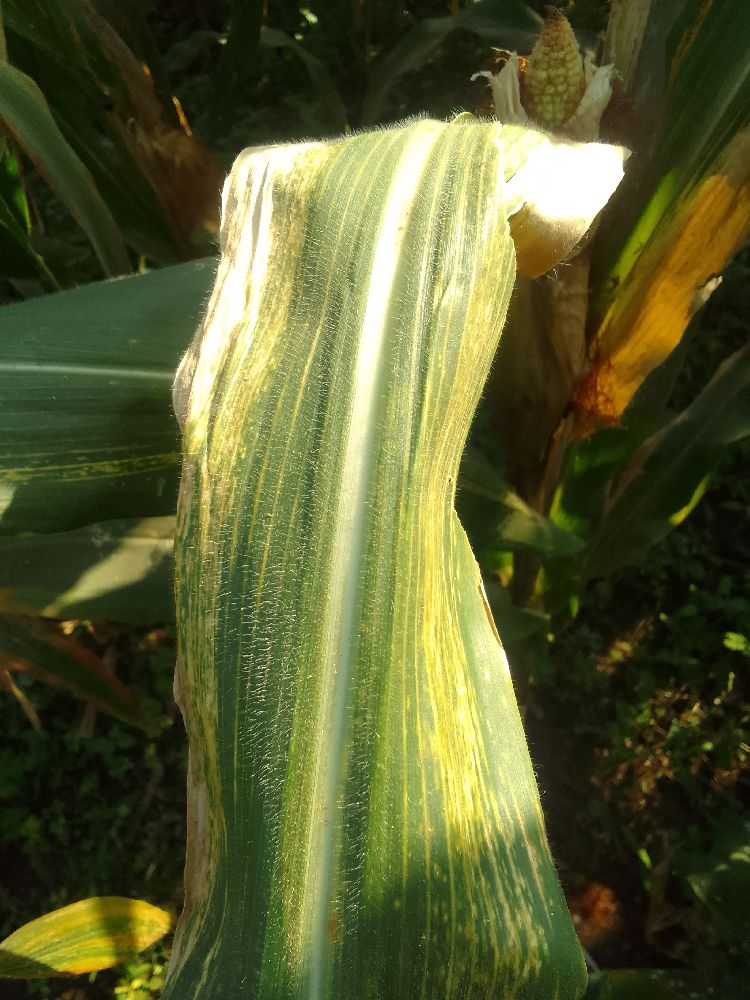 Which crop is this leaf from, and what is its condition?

maize, maize lethal necrosis
